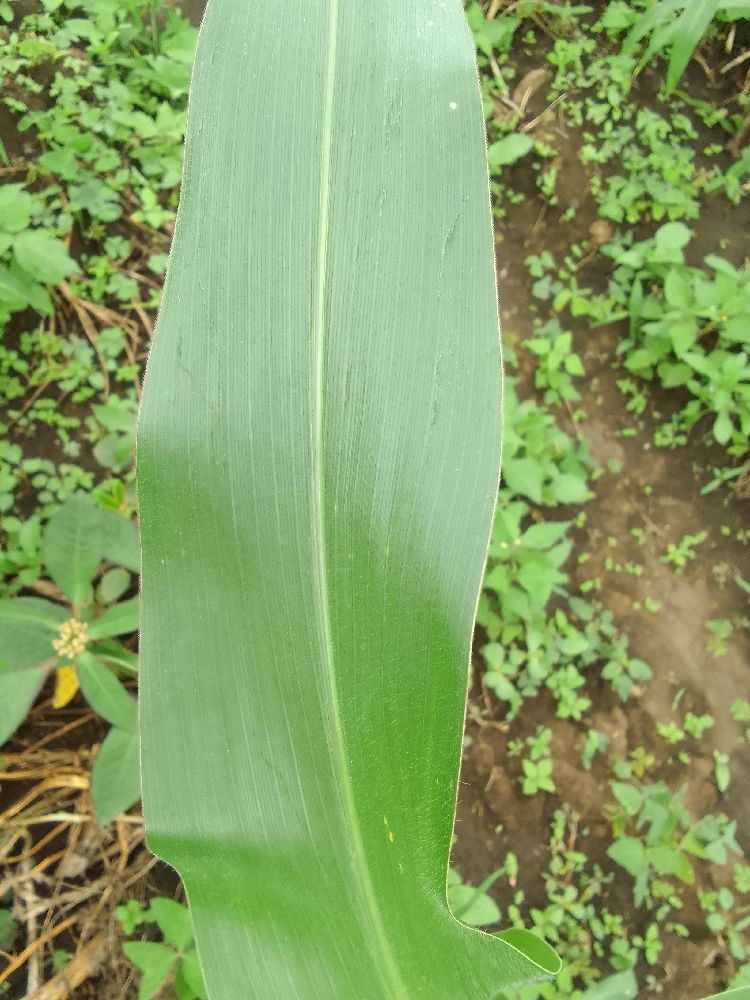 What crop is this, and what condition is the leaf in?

maize, healthy
